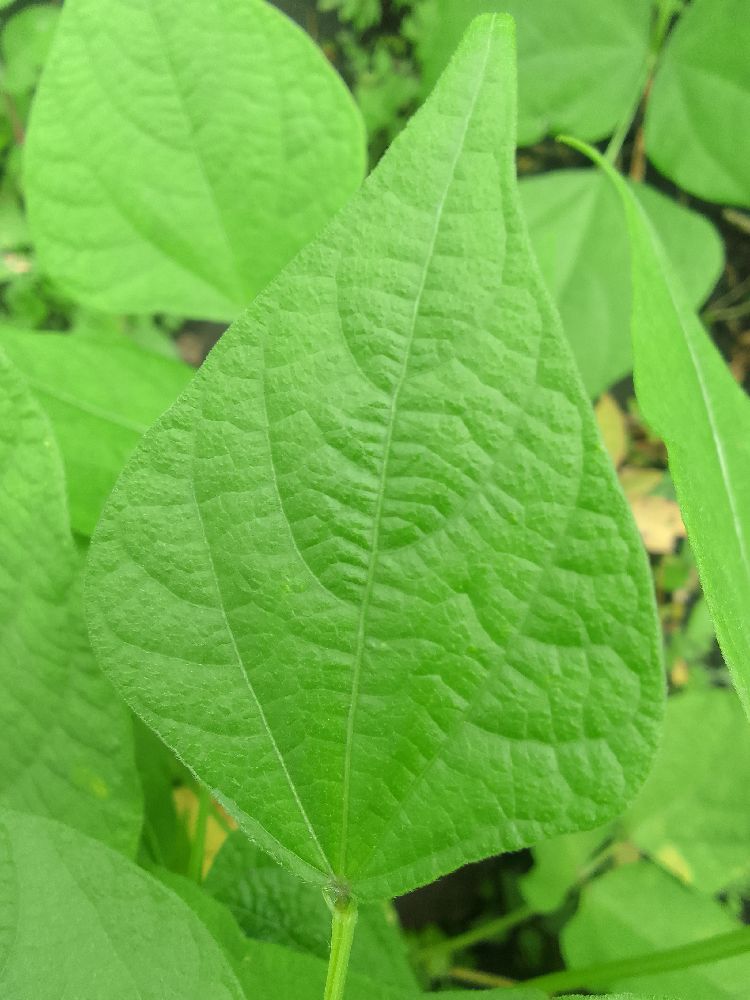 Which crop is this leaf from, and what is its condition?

common bean, healthy
